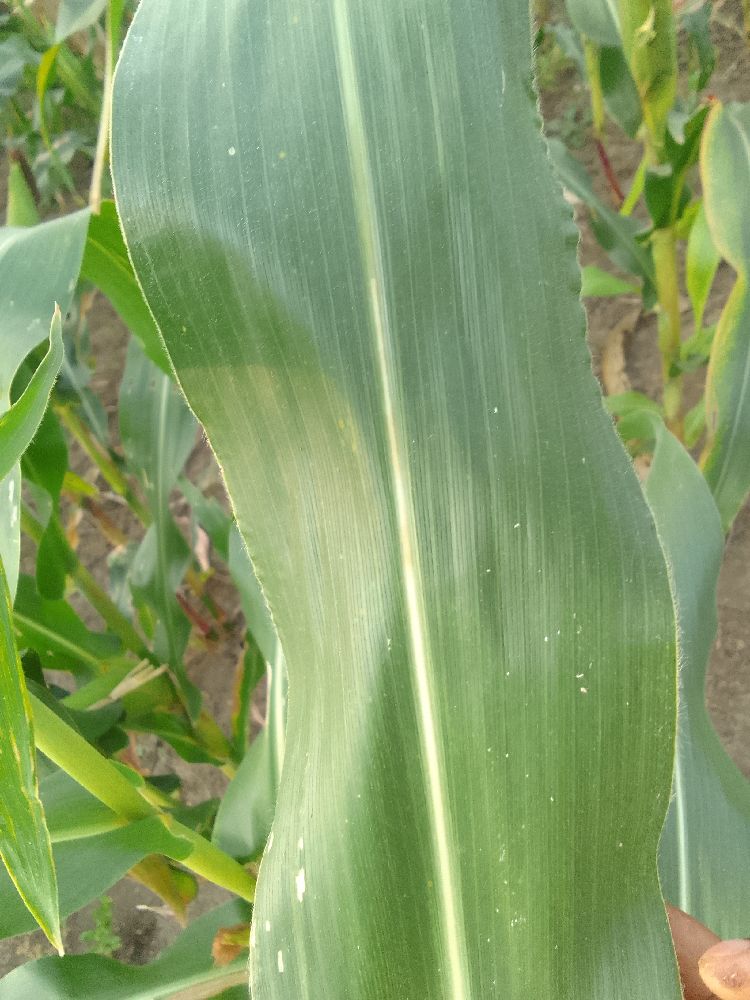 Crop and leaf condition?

maize, healthy
